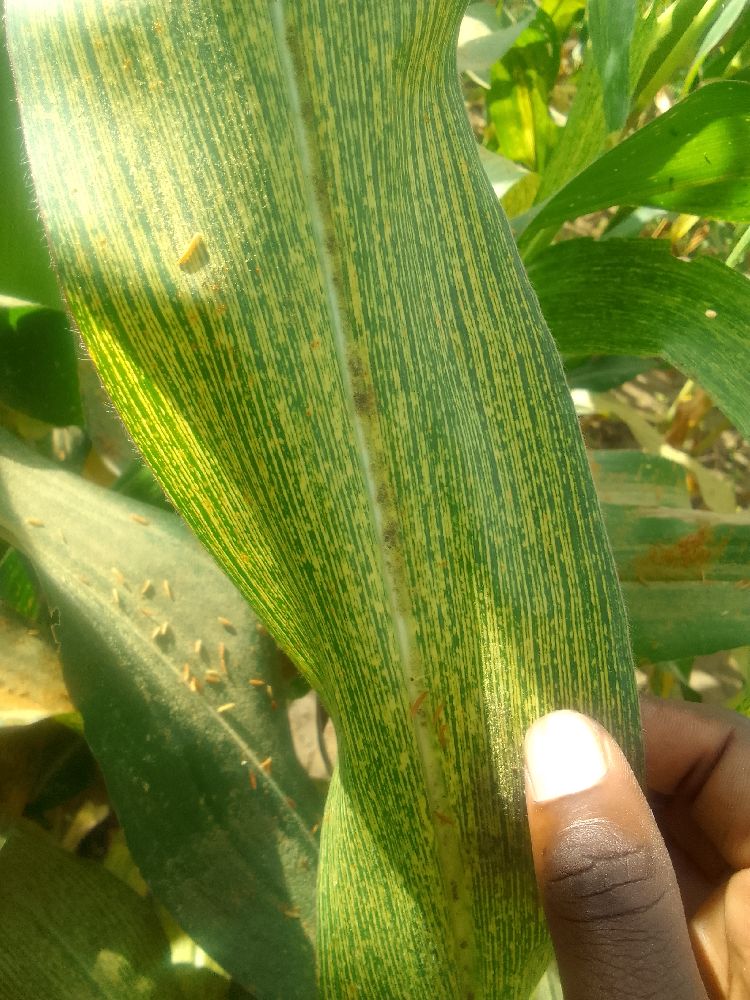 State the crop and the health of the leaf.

maize, maize streak virus
